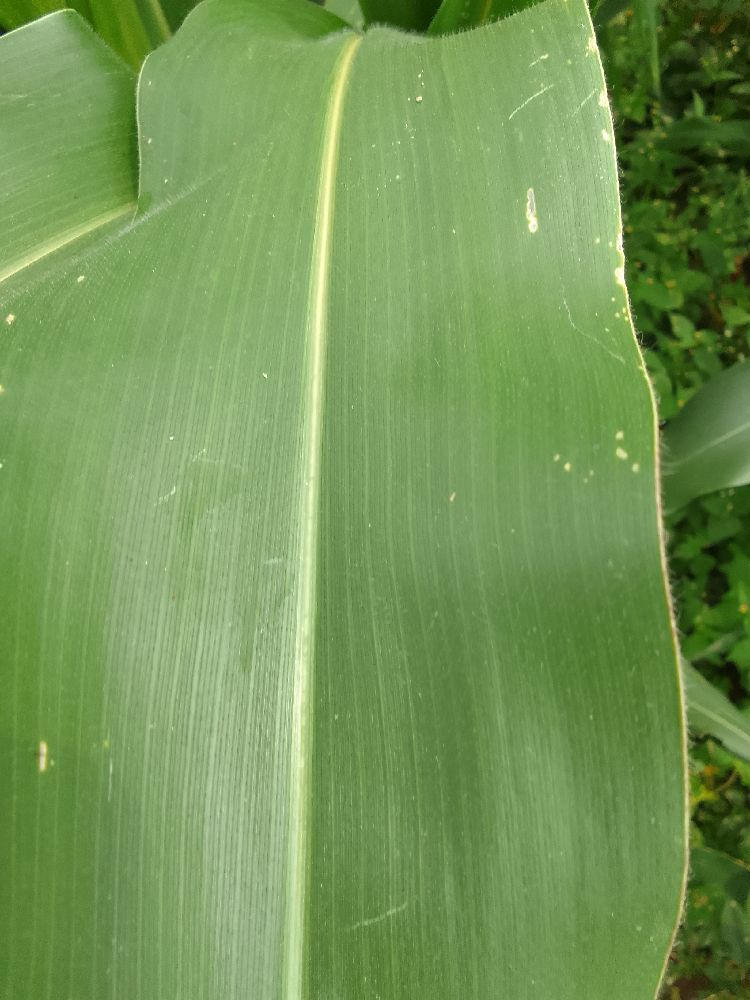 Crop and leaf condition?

maize, healthy
